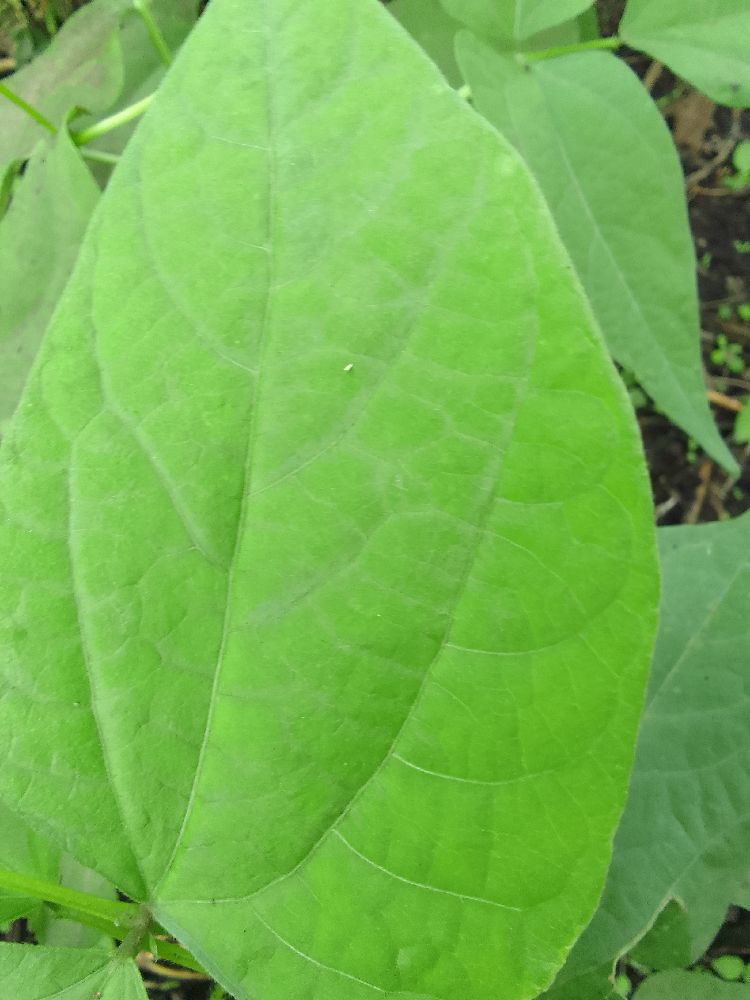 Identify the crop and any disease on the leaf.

common bean, healthy
